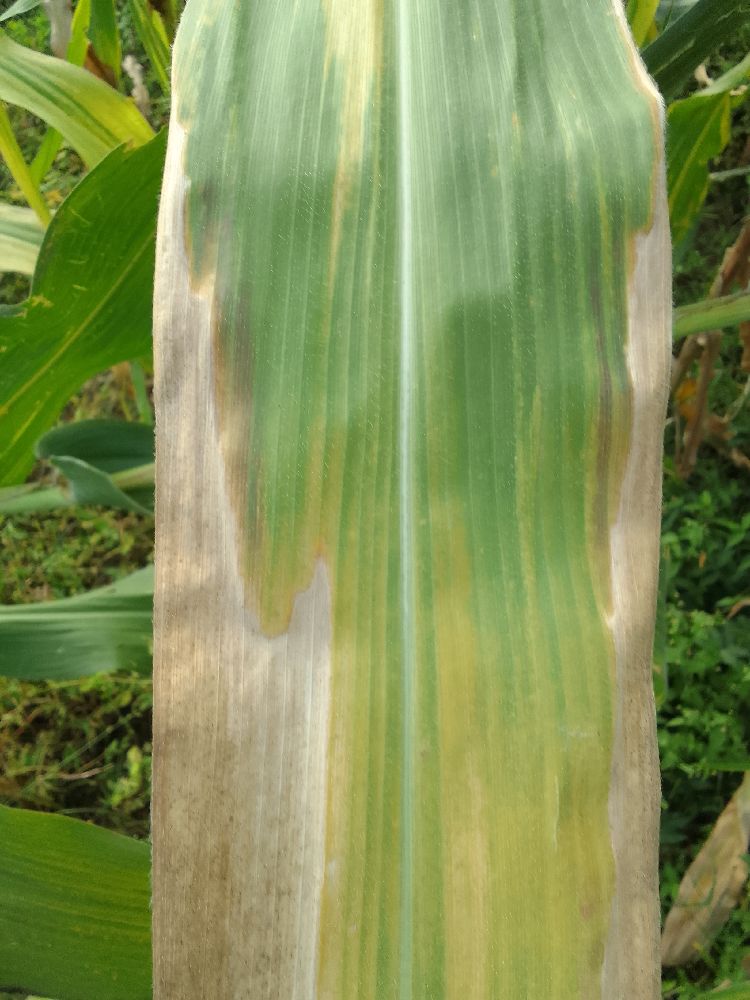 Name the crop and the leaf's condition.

maize, maize lethal necrosis
